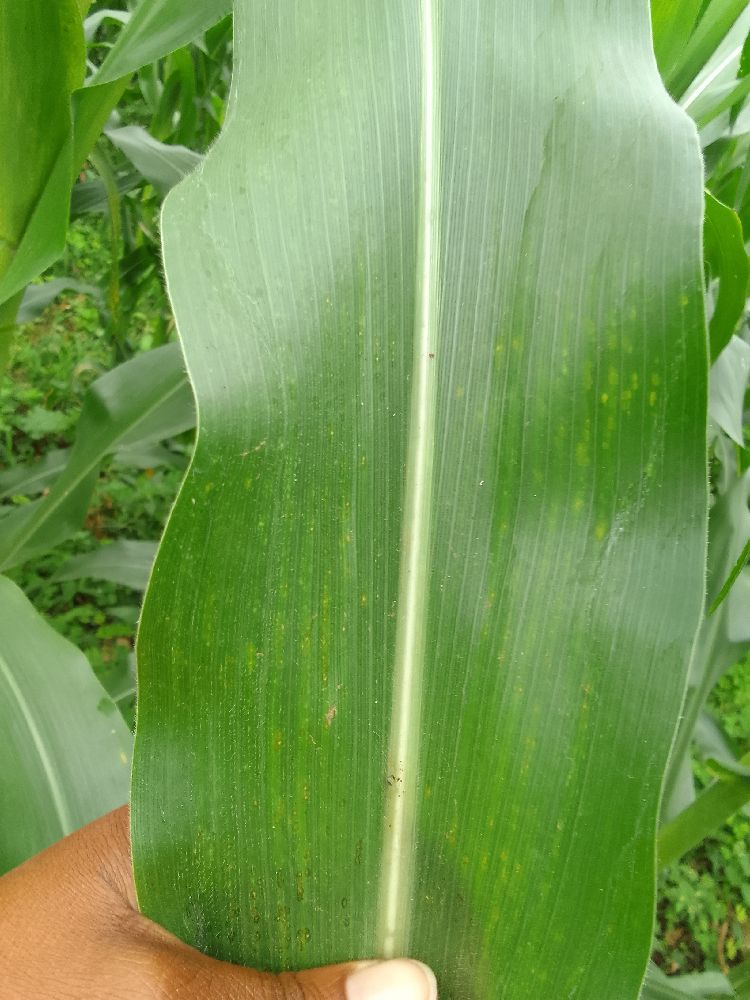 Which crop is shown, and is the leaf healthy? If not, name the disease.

maize, healthy
